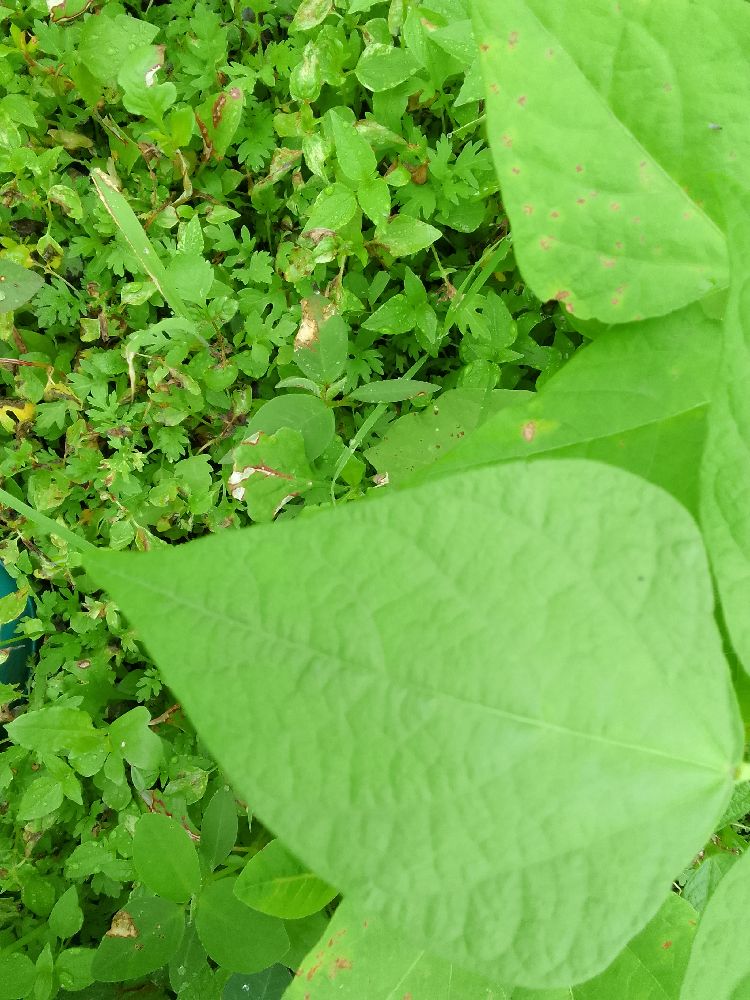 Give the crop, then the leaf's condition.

common bean, healthy
